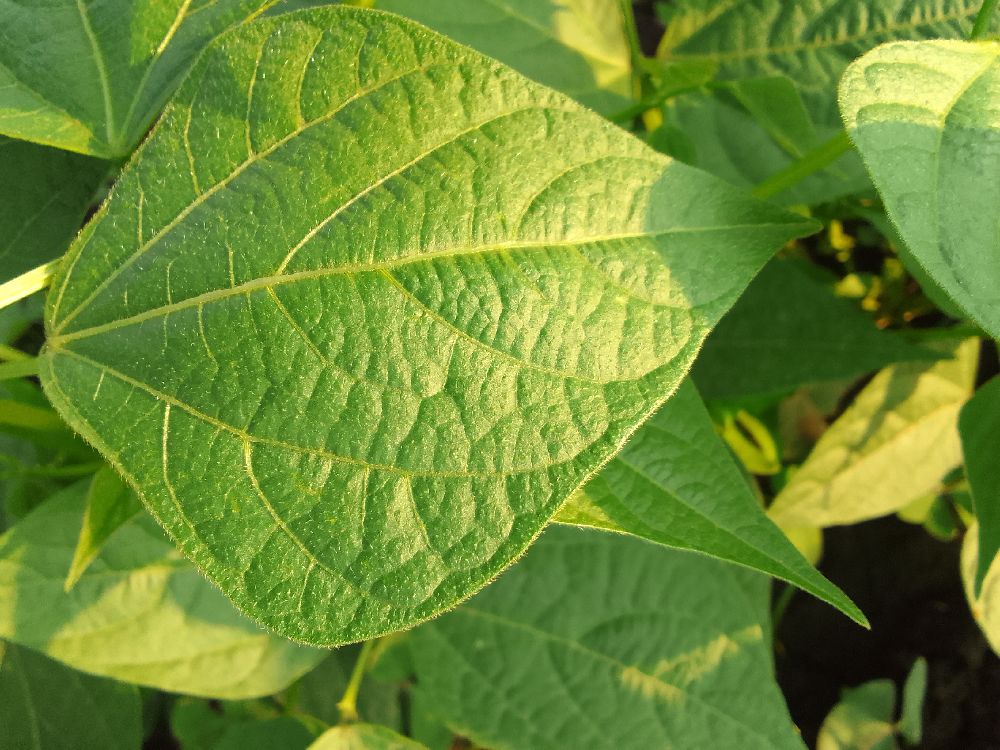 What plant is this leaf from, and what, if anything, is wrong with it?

common bean, healthy
